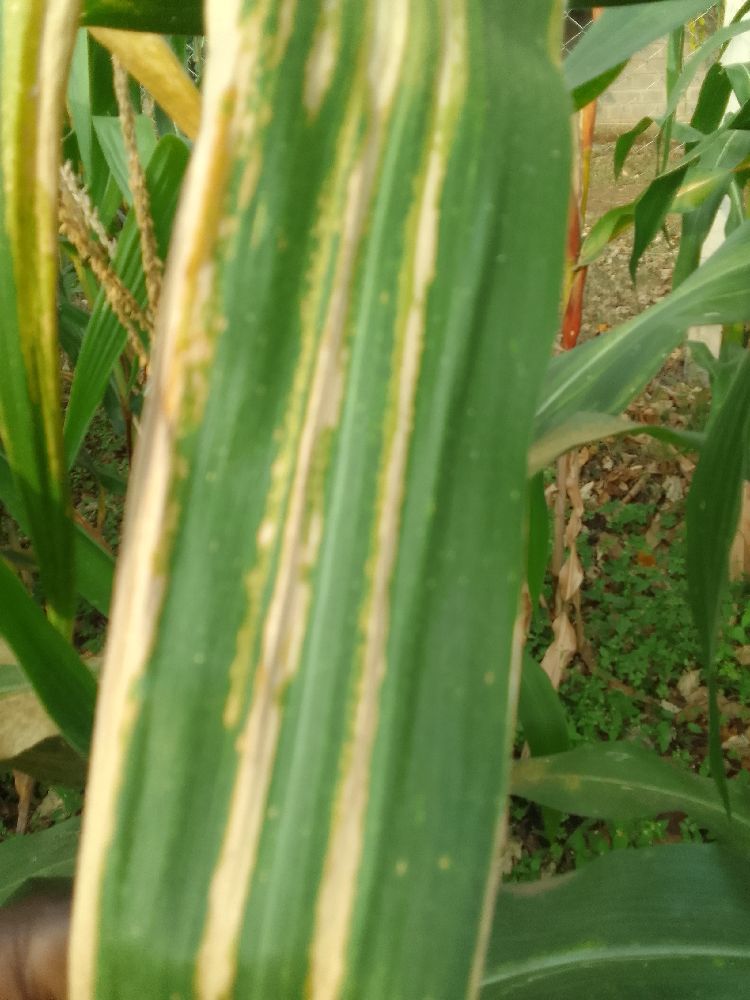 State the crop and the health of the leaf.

maize, maize lethal necrosis
